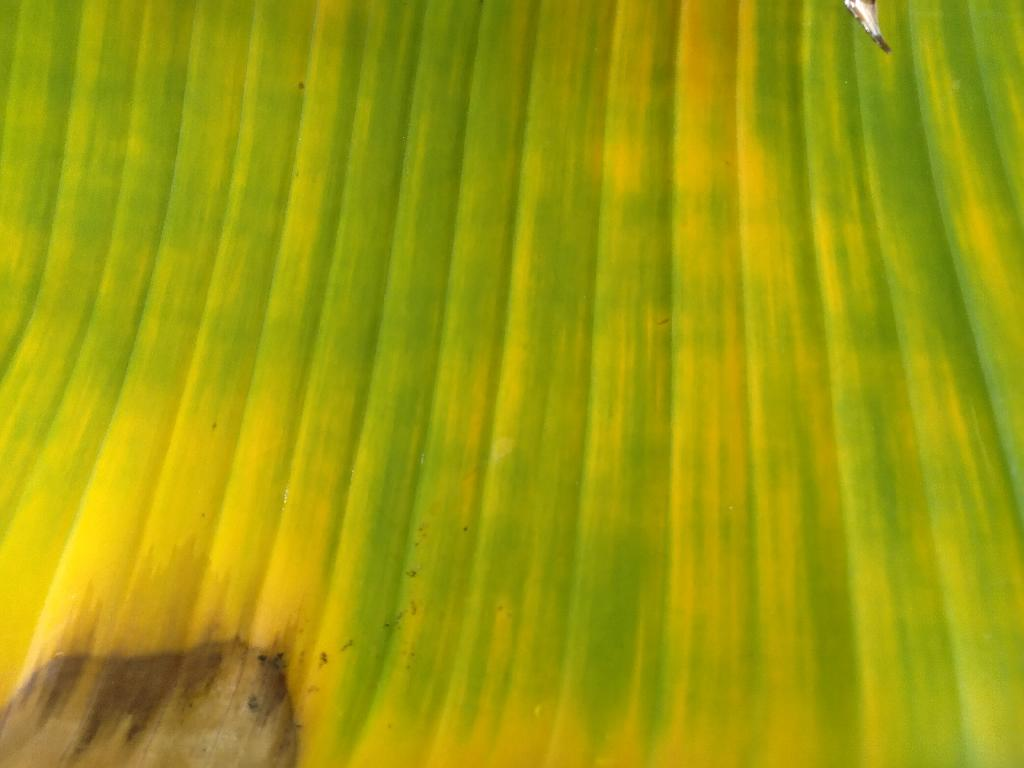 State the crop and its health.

banana, fusarium wilt race 1
